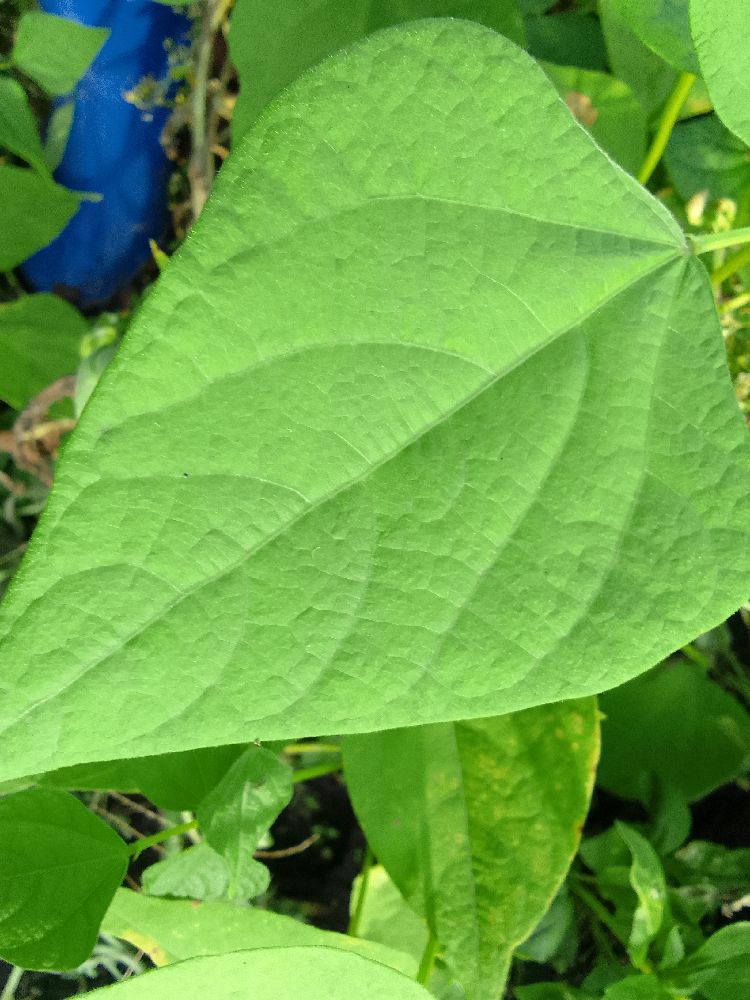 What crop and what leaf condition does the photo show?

common bean, healthy
